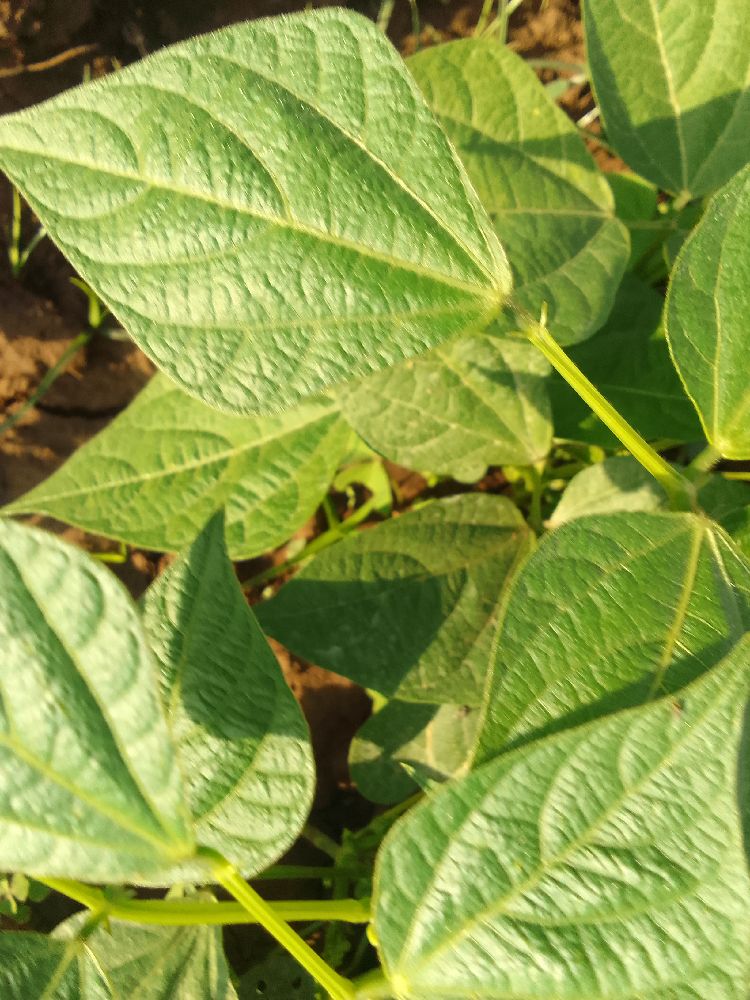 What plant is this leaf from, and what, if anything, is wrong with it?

common bean, healthy
